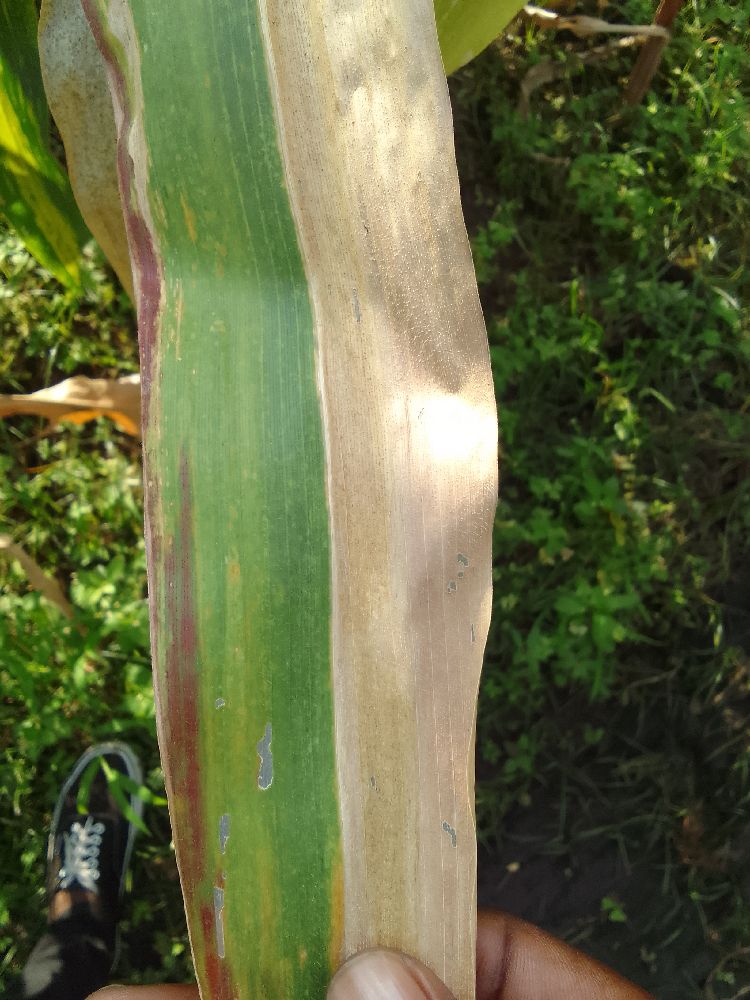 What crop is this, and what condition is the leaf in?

maize, maize lethal necrosis
